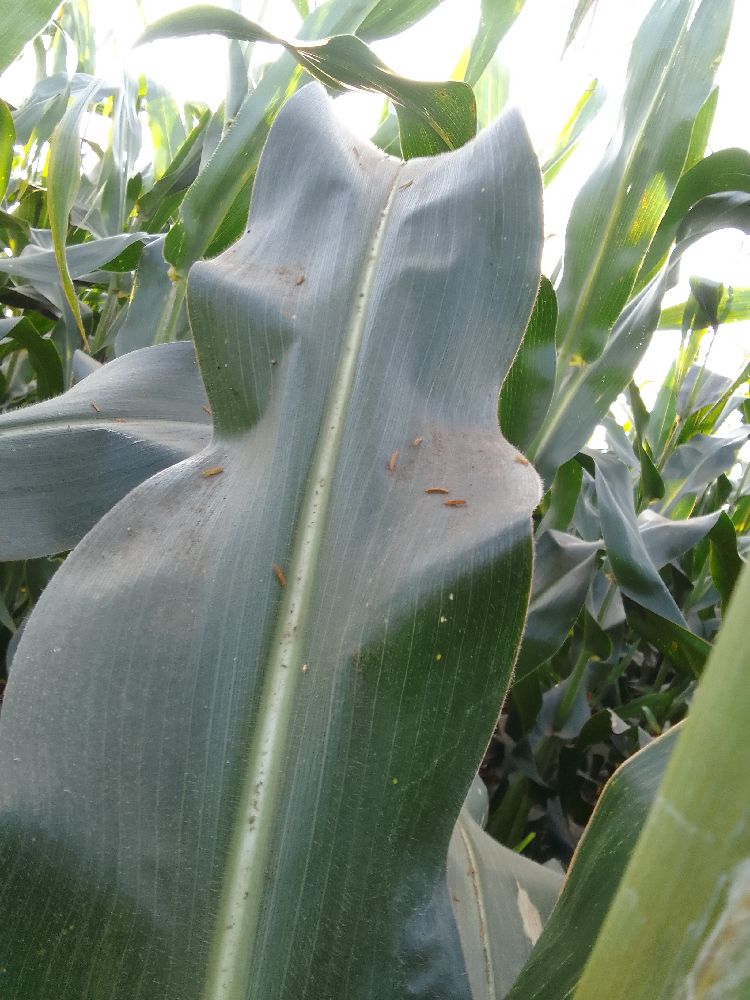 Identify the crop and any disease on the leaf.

maize, healthy
